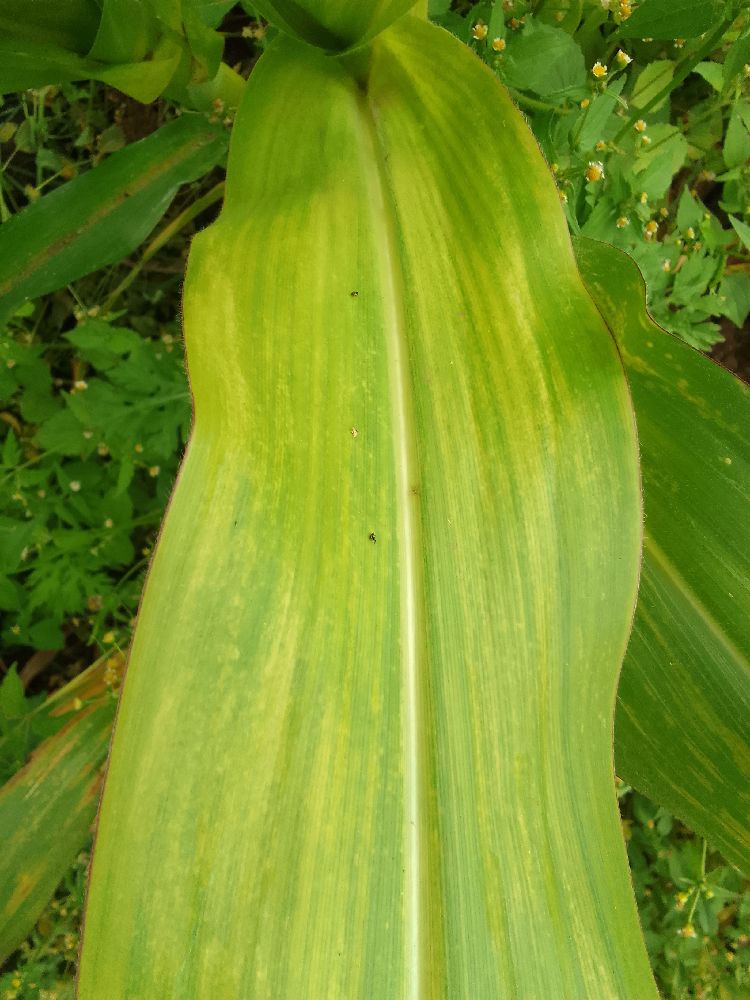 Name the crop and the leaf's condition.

maize, maize lethal necrosis
